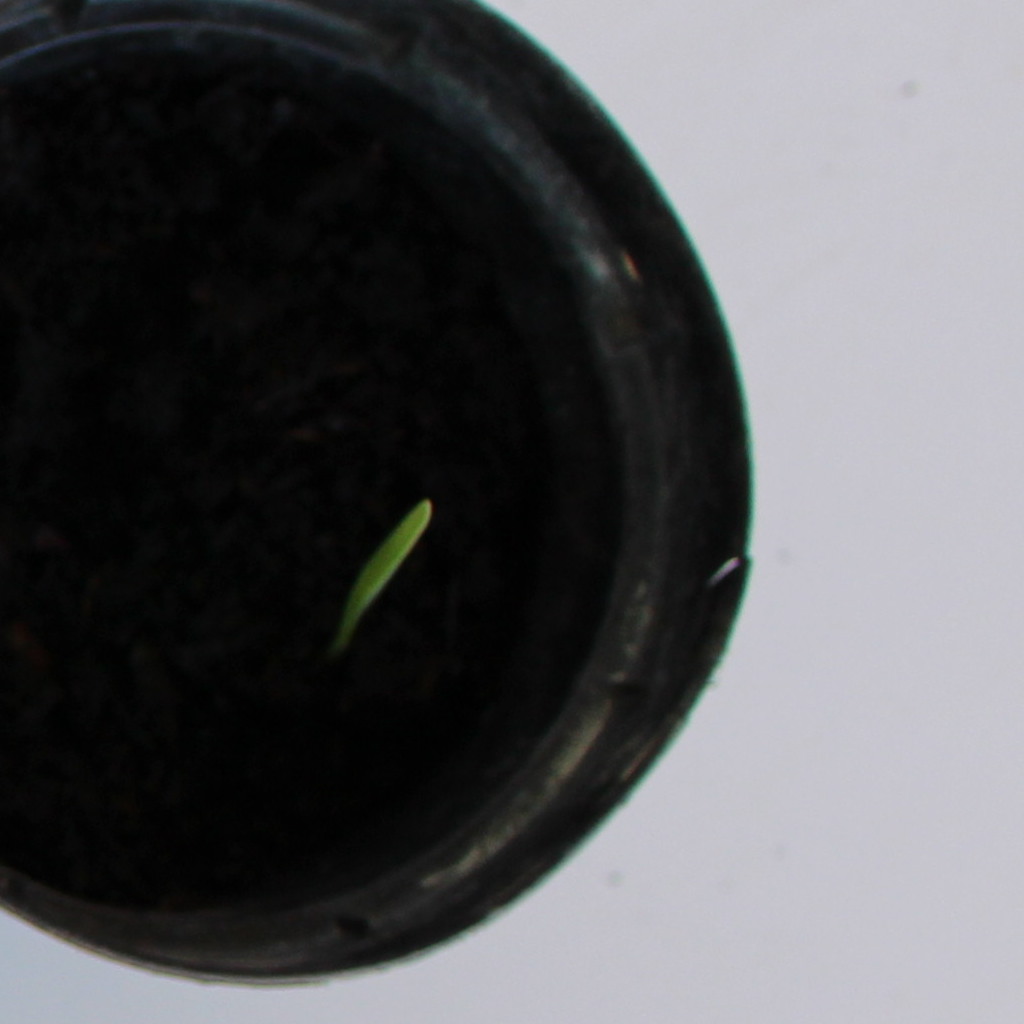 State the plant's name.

Avena sterilis
